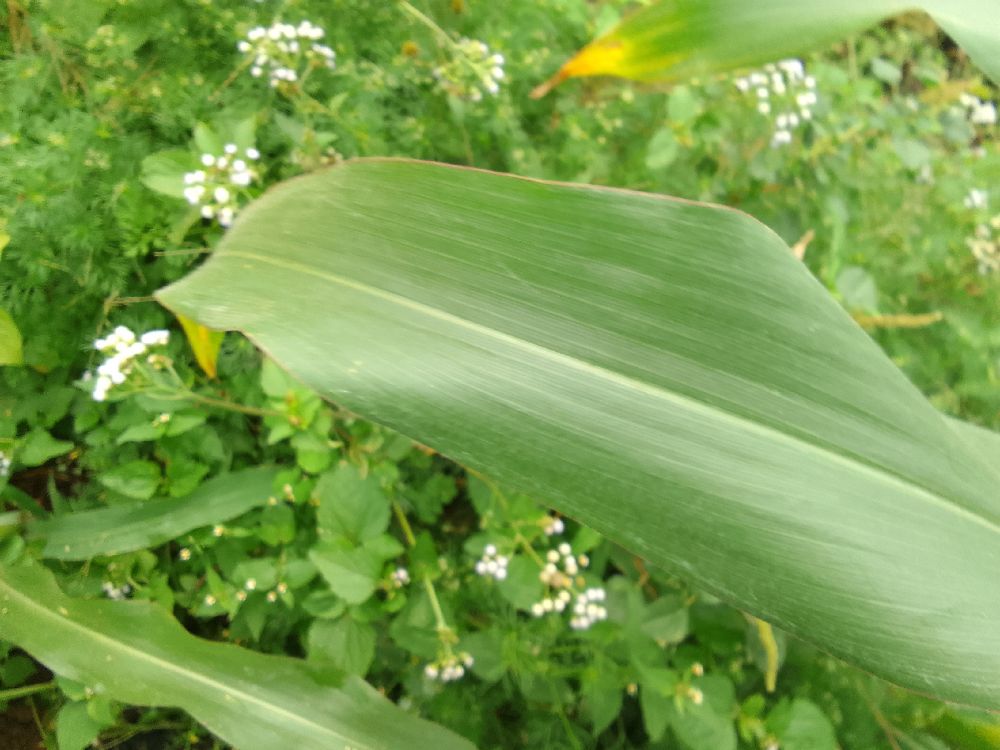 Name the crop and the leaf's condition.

maize, healthy
